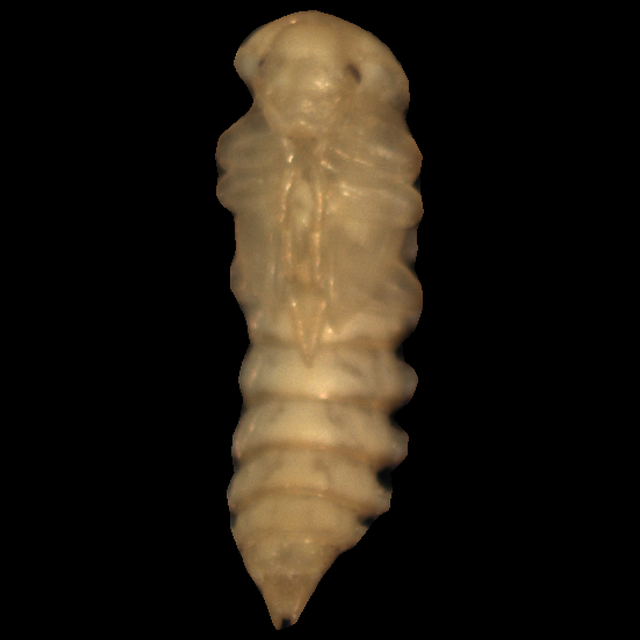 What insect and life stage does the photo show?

mealworm pupa
